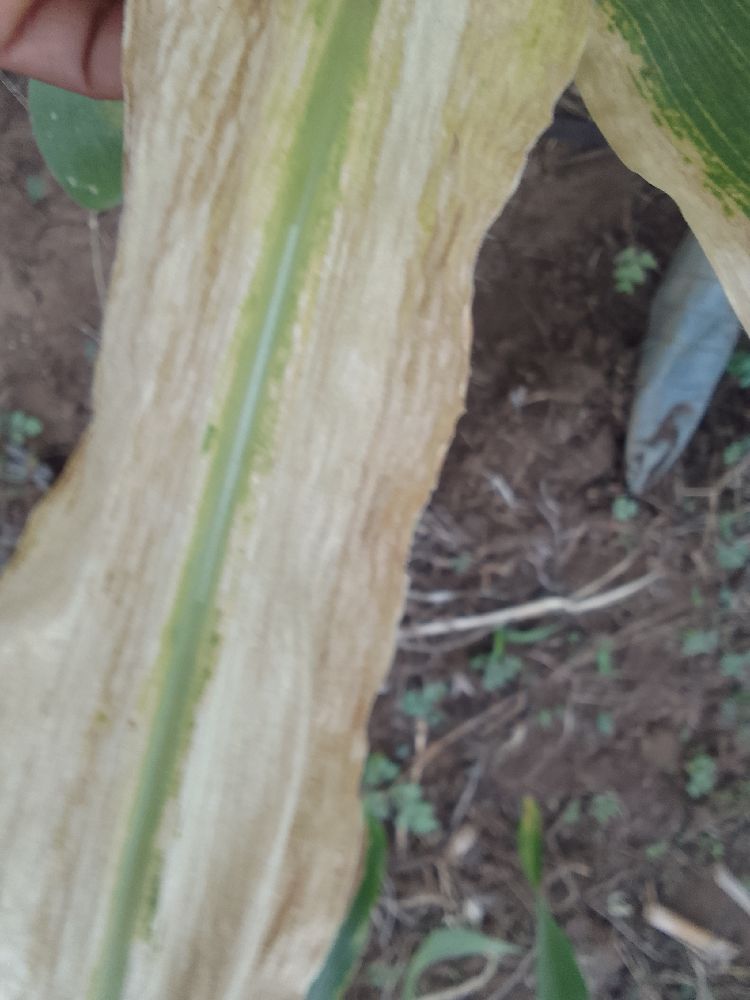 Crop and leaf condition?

maize, maize lethal necrosis
